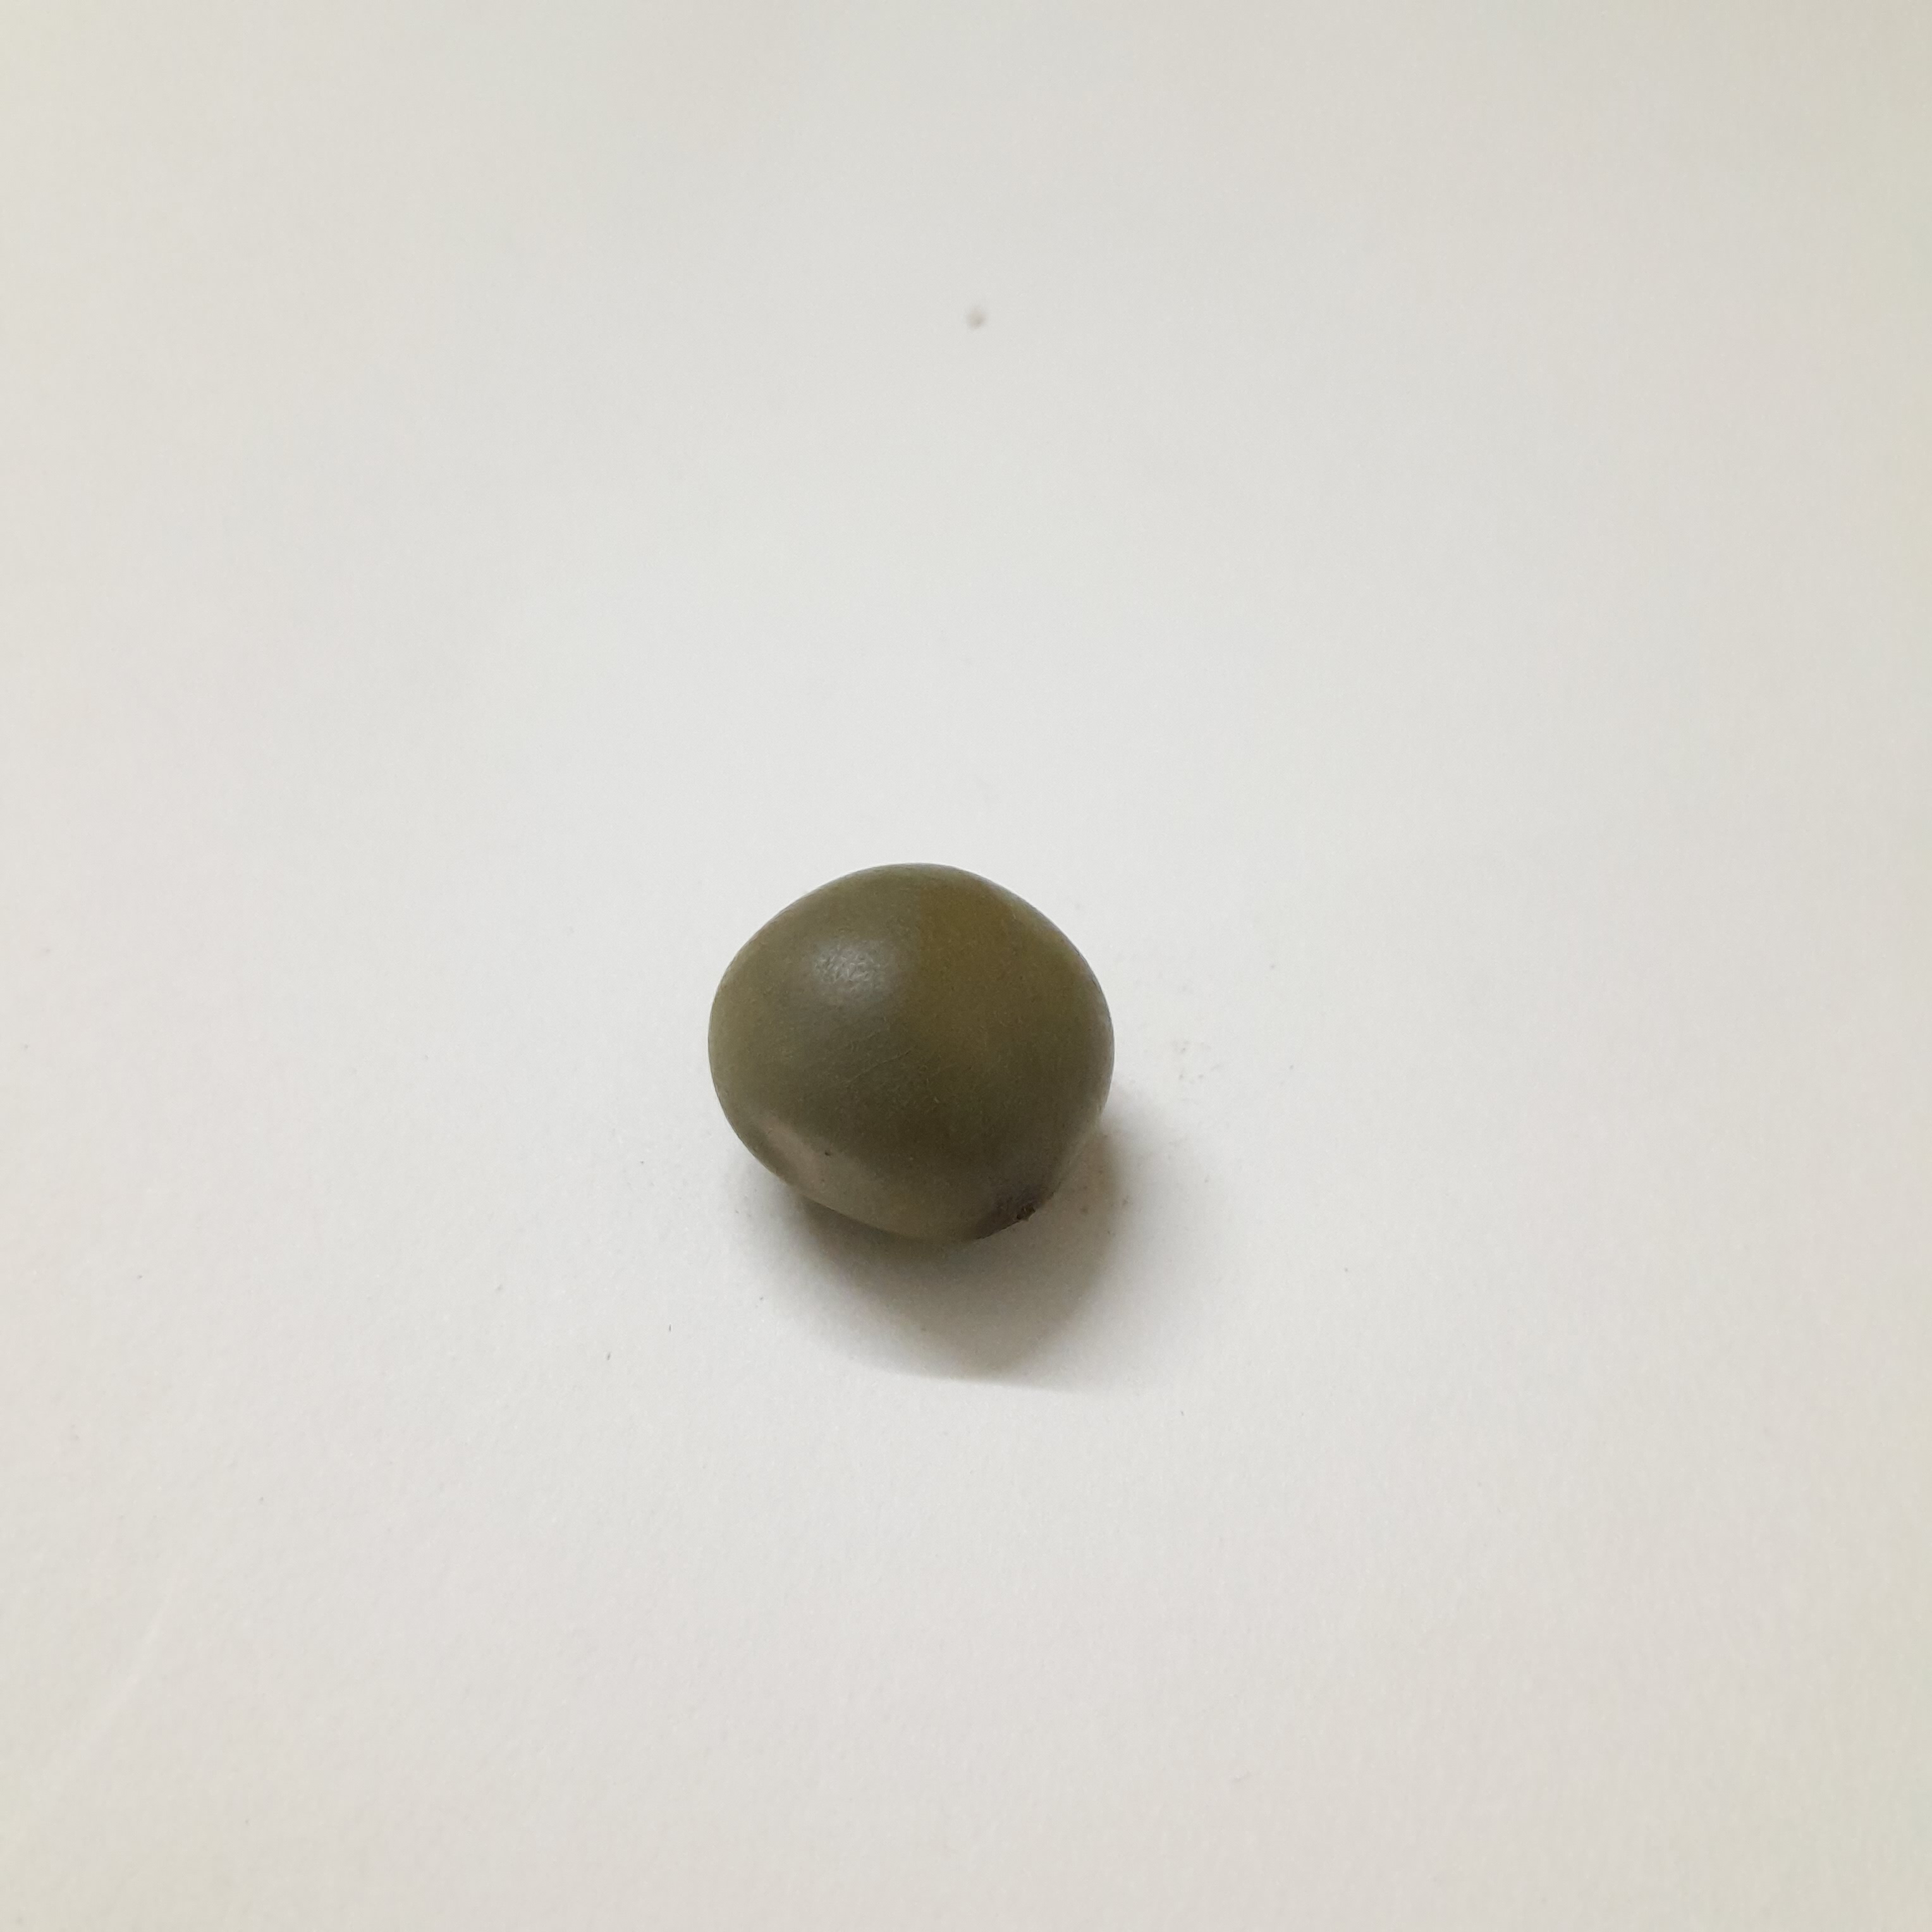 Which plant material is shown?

sagargota
